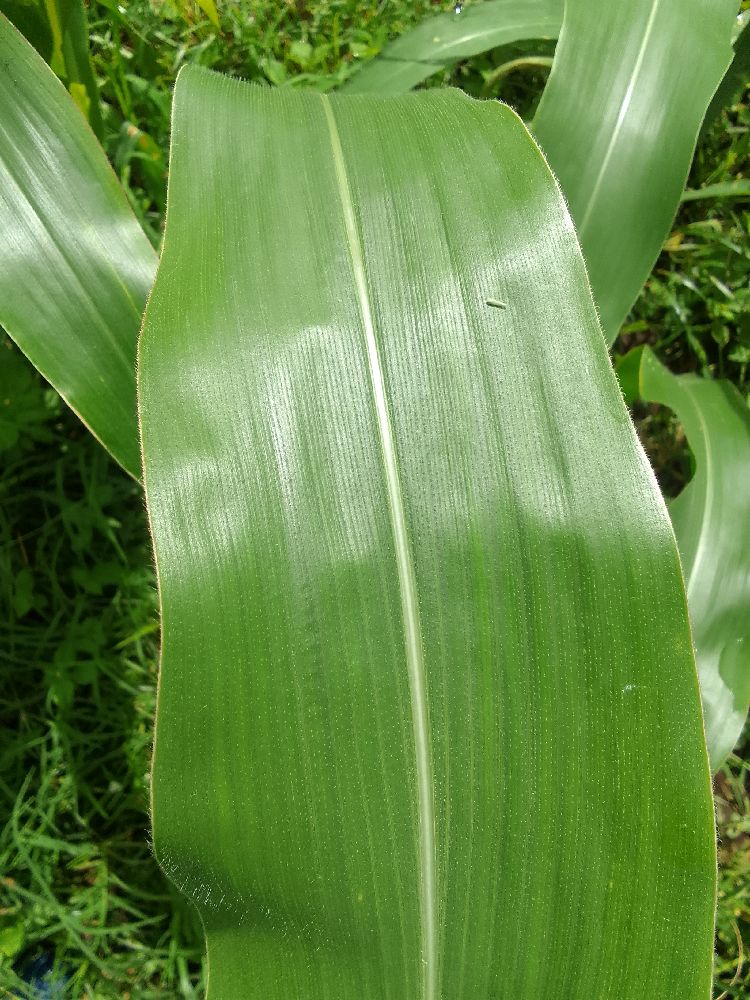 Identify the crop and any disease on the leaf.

maize, healthy
